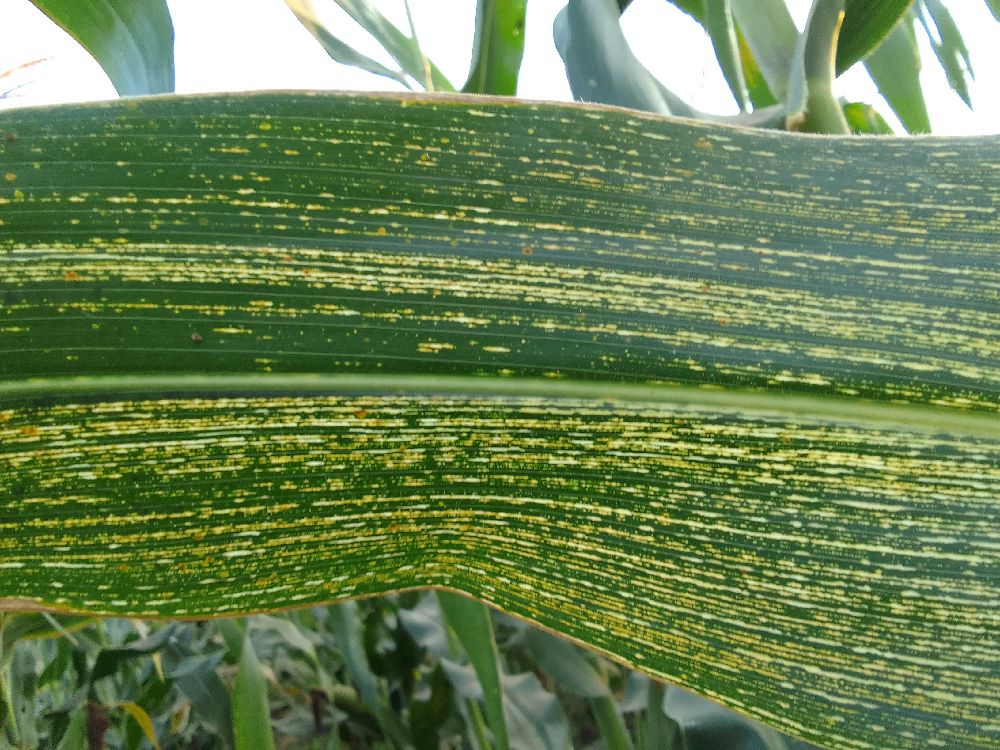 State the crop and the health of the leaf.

maize, maize streak virus
